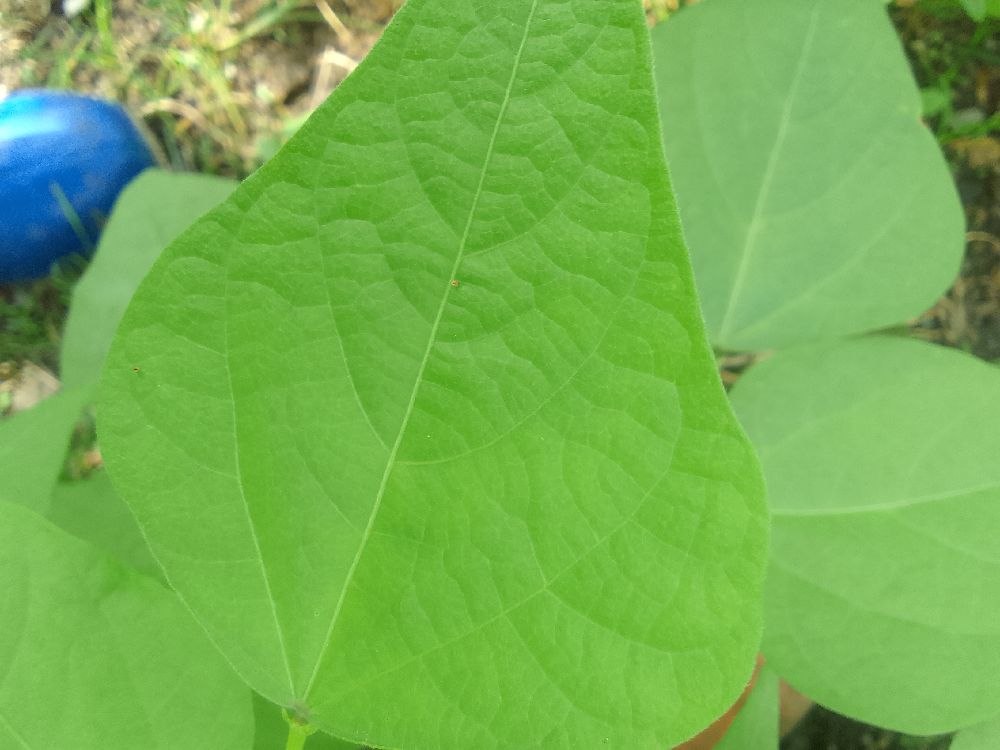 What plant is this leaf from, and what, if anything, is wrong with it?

common bean, healthy
